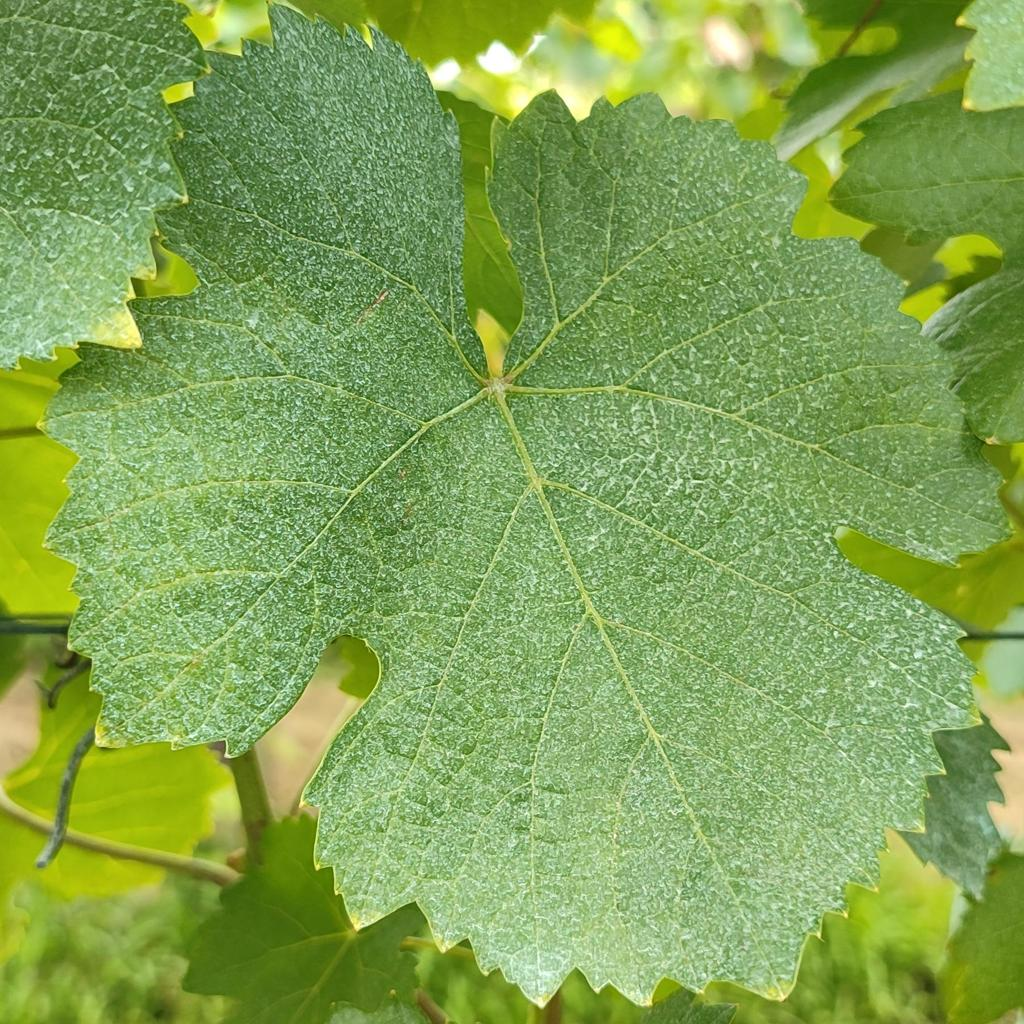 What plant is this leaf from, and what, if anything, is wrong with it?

grapevine, healthy
